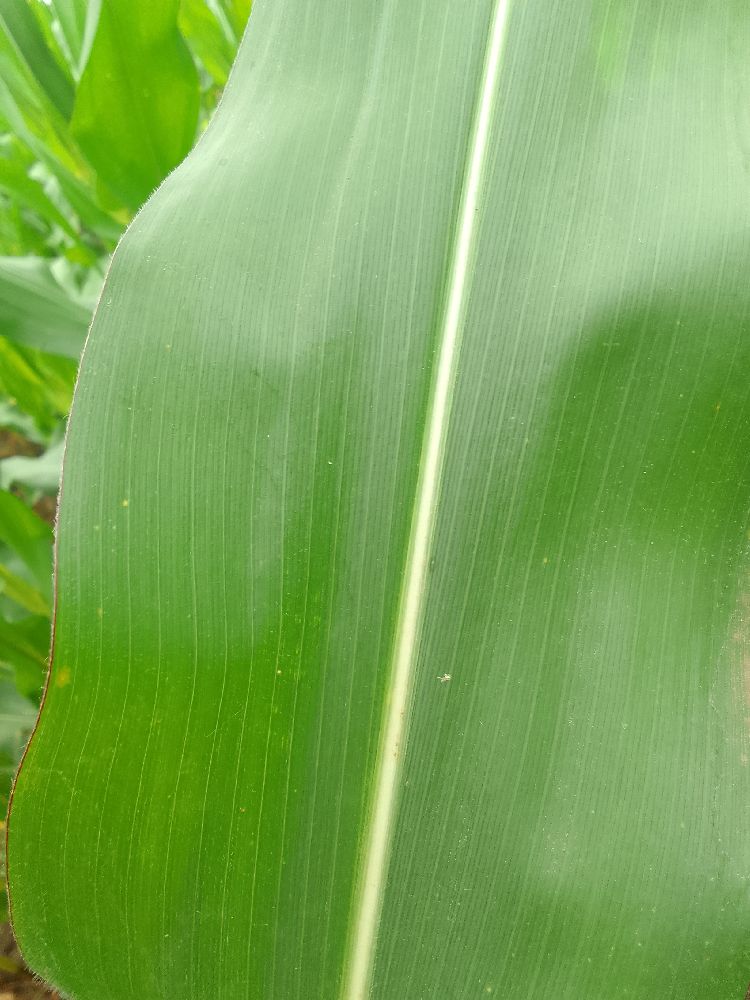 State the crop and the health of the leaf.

maize, healthy
